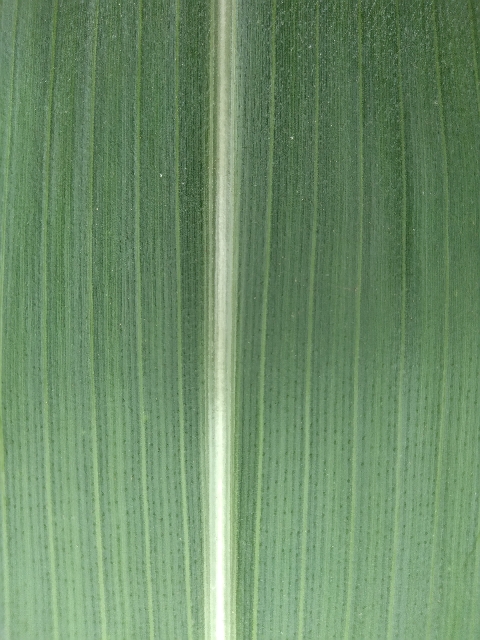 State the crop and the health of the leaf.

maize, healthy
